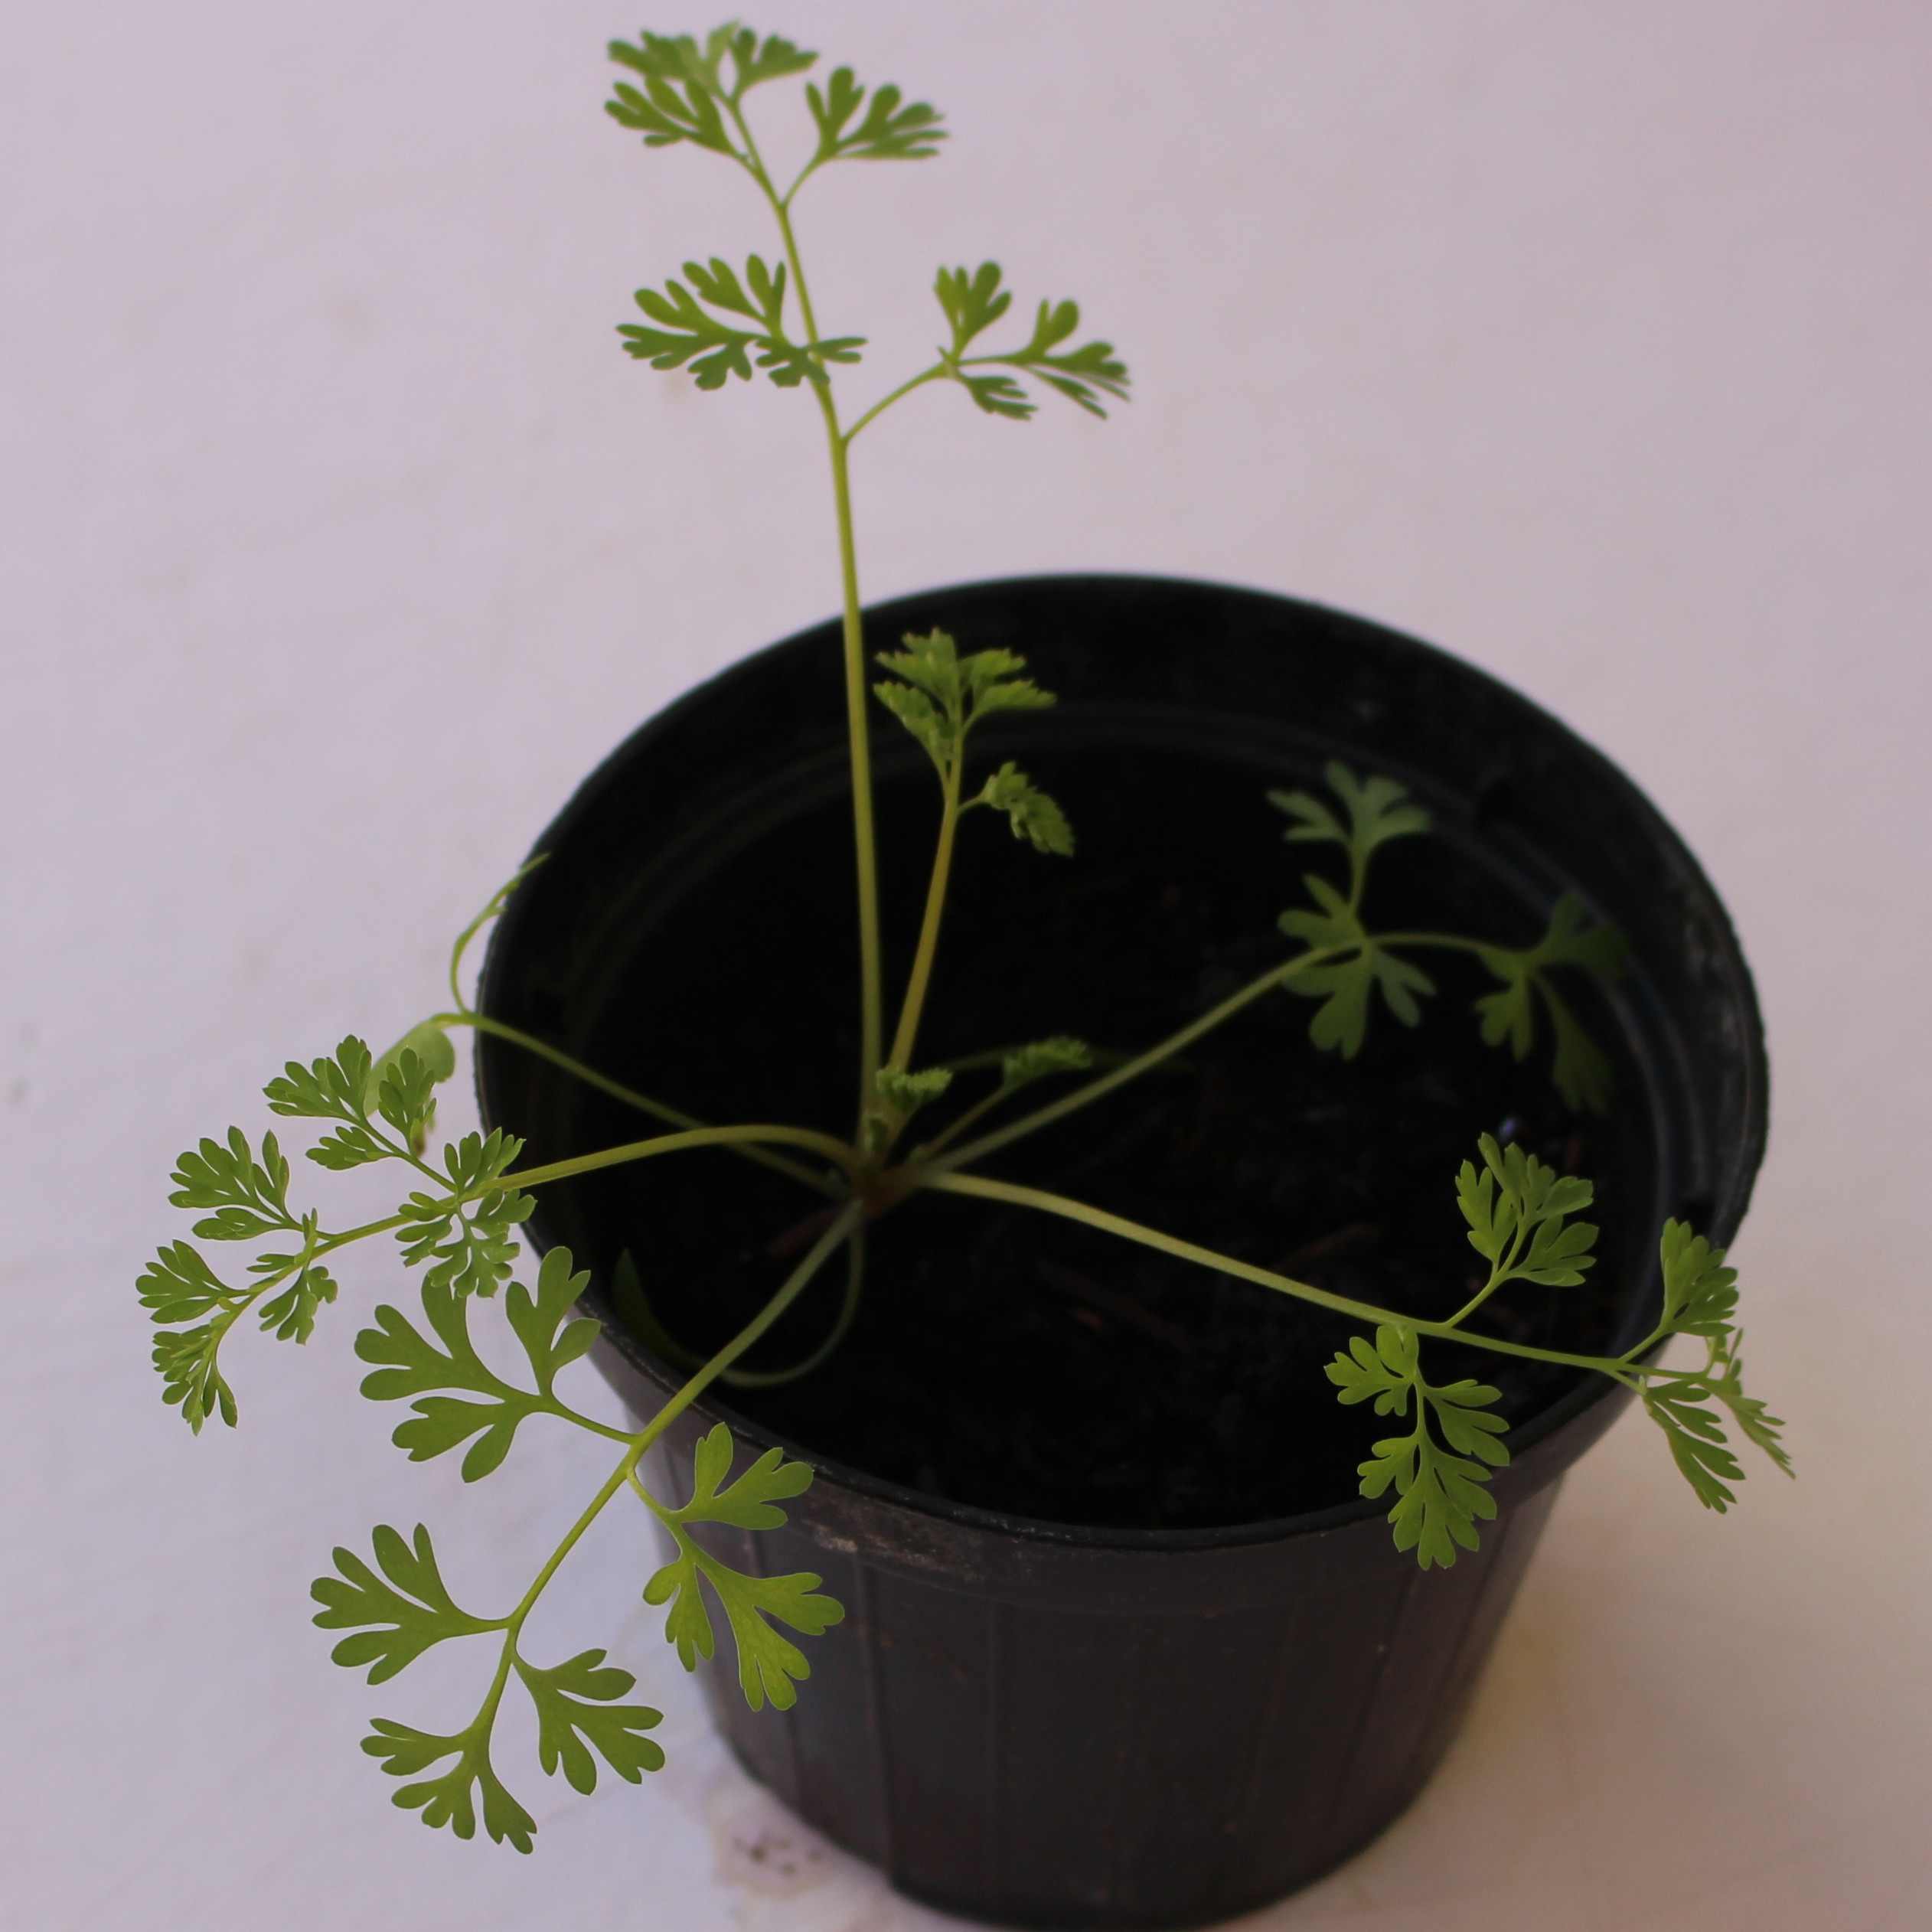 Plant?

Fumaria officinalis
